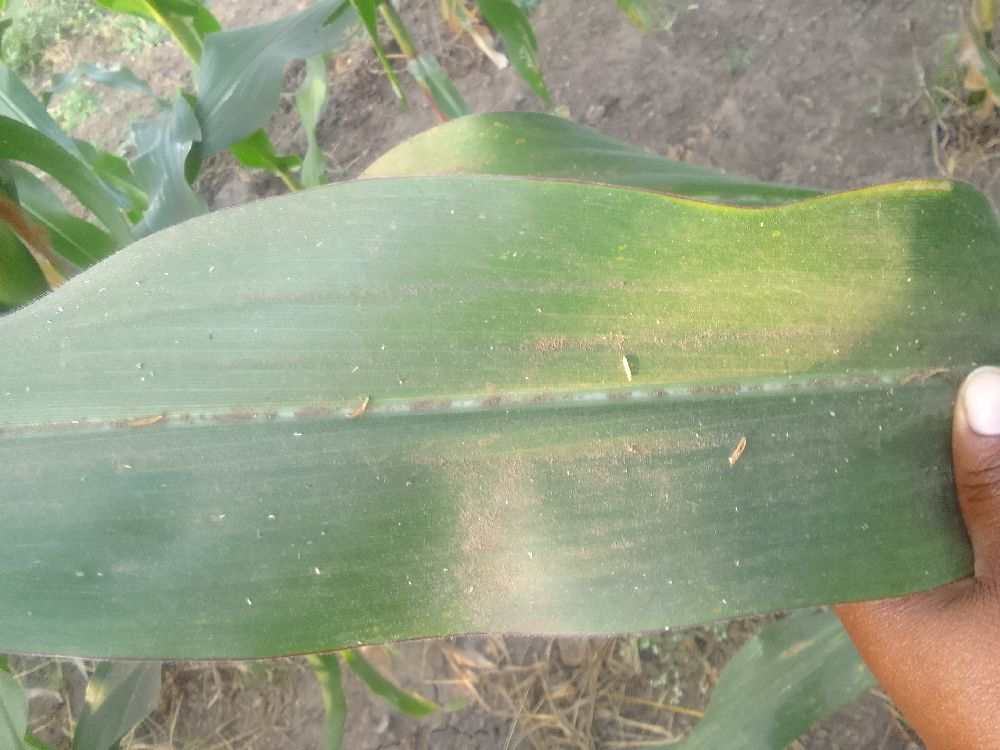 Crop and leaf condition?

maize, healthy
